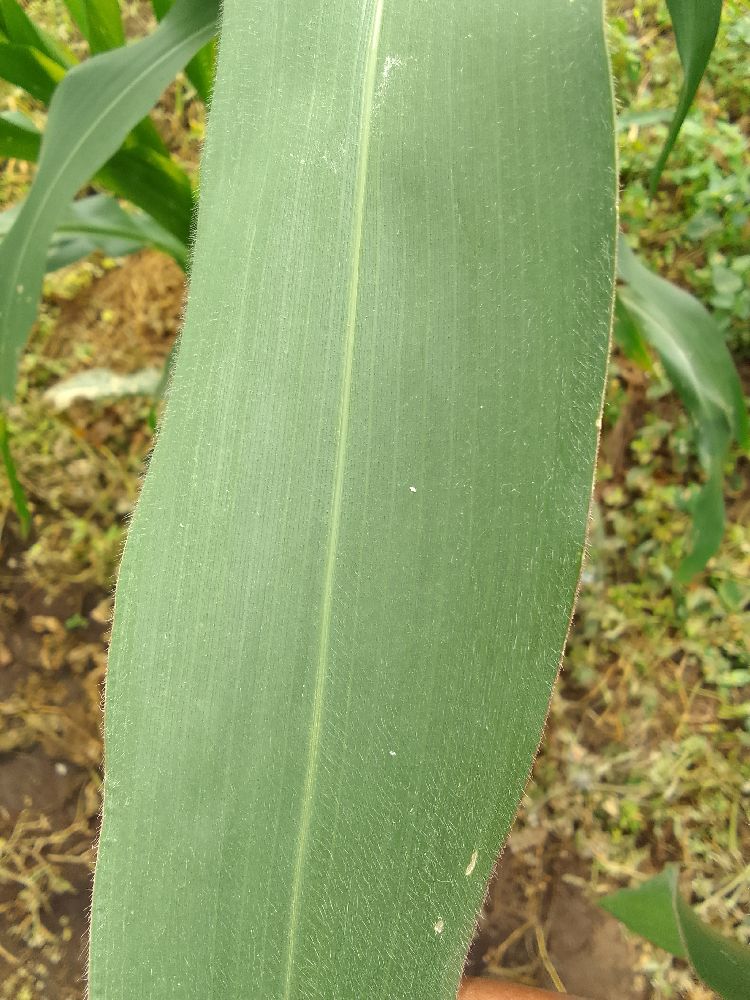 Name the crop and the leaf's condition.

maize, healthy
